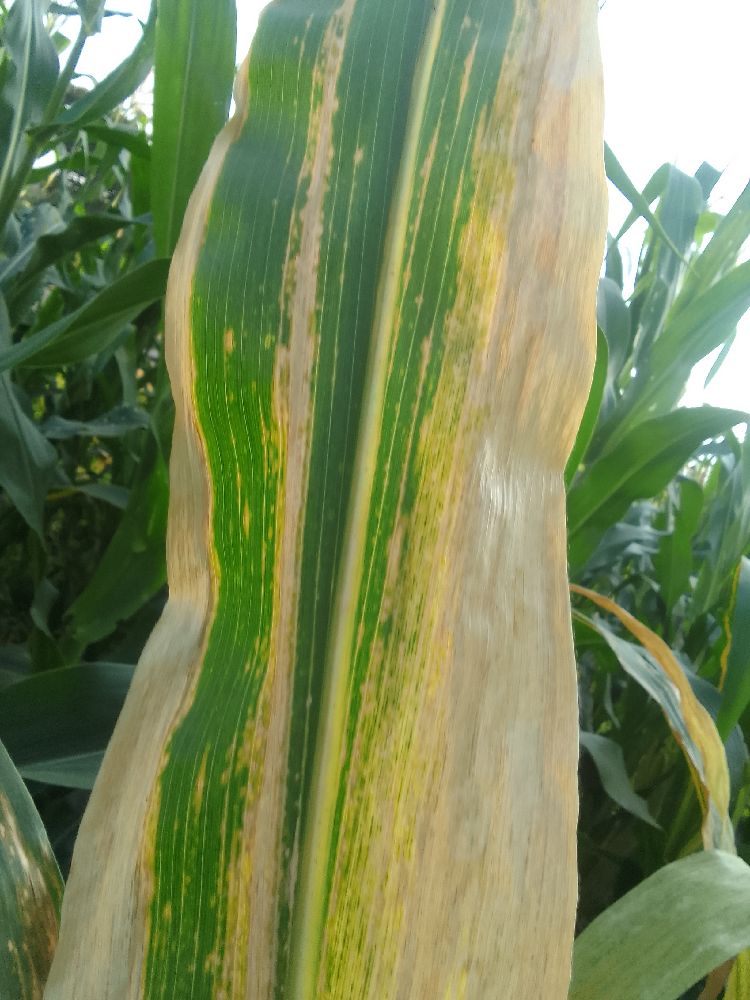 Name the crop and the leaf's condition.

maize, maize lethal necrosis
